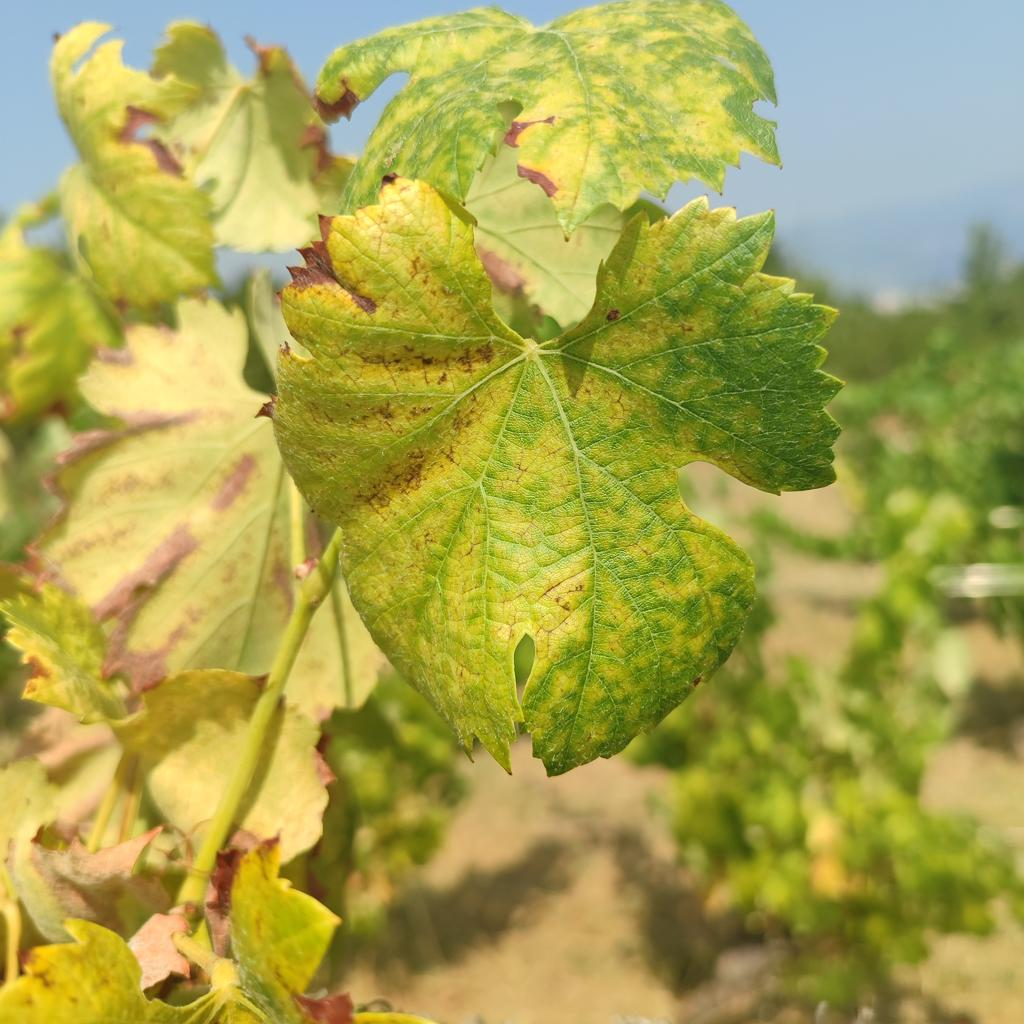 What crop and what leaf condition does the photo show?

grapevine, esca complex
